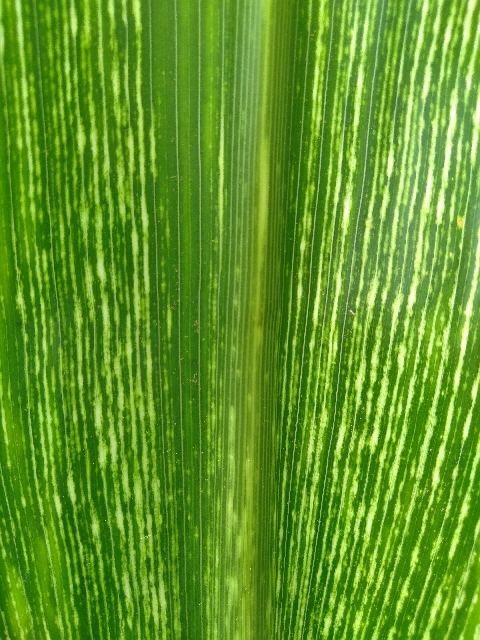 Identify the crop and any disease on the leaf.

maize, maize streak virus
